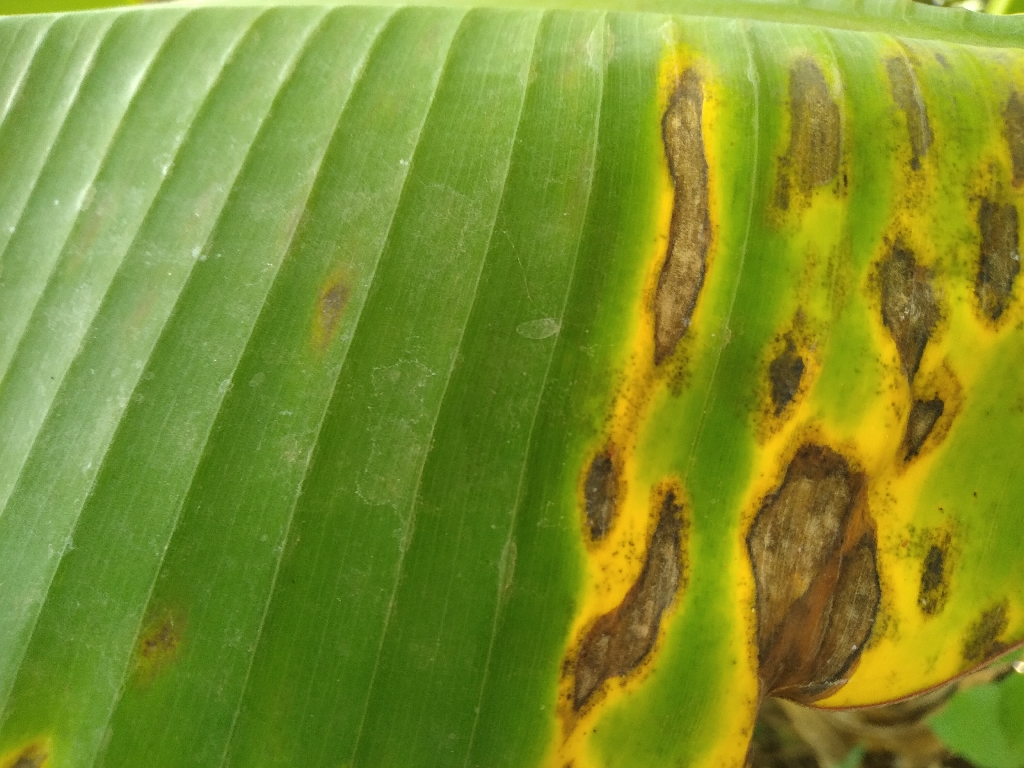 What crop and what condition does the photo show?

banana, black sigatoka
